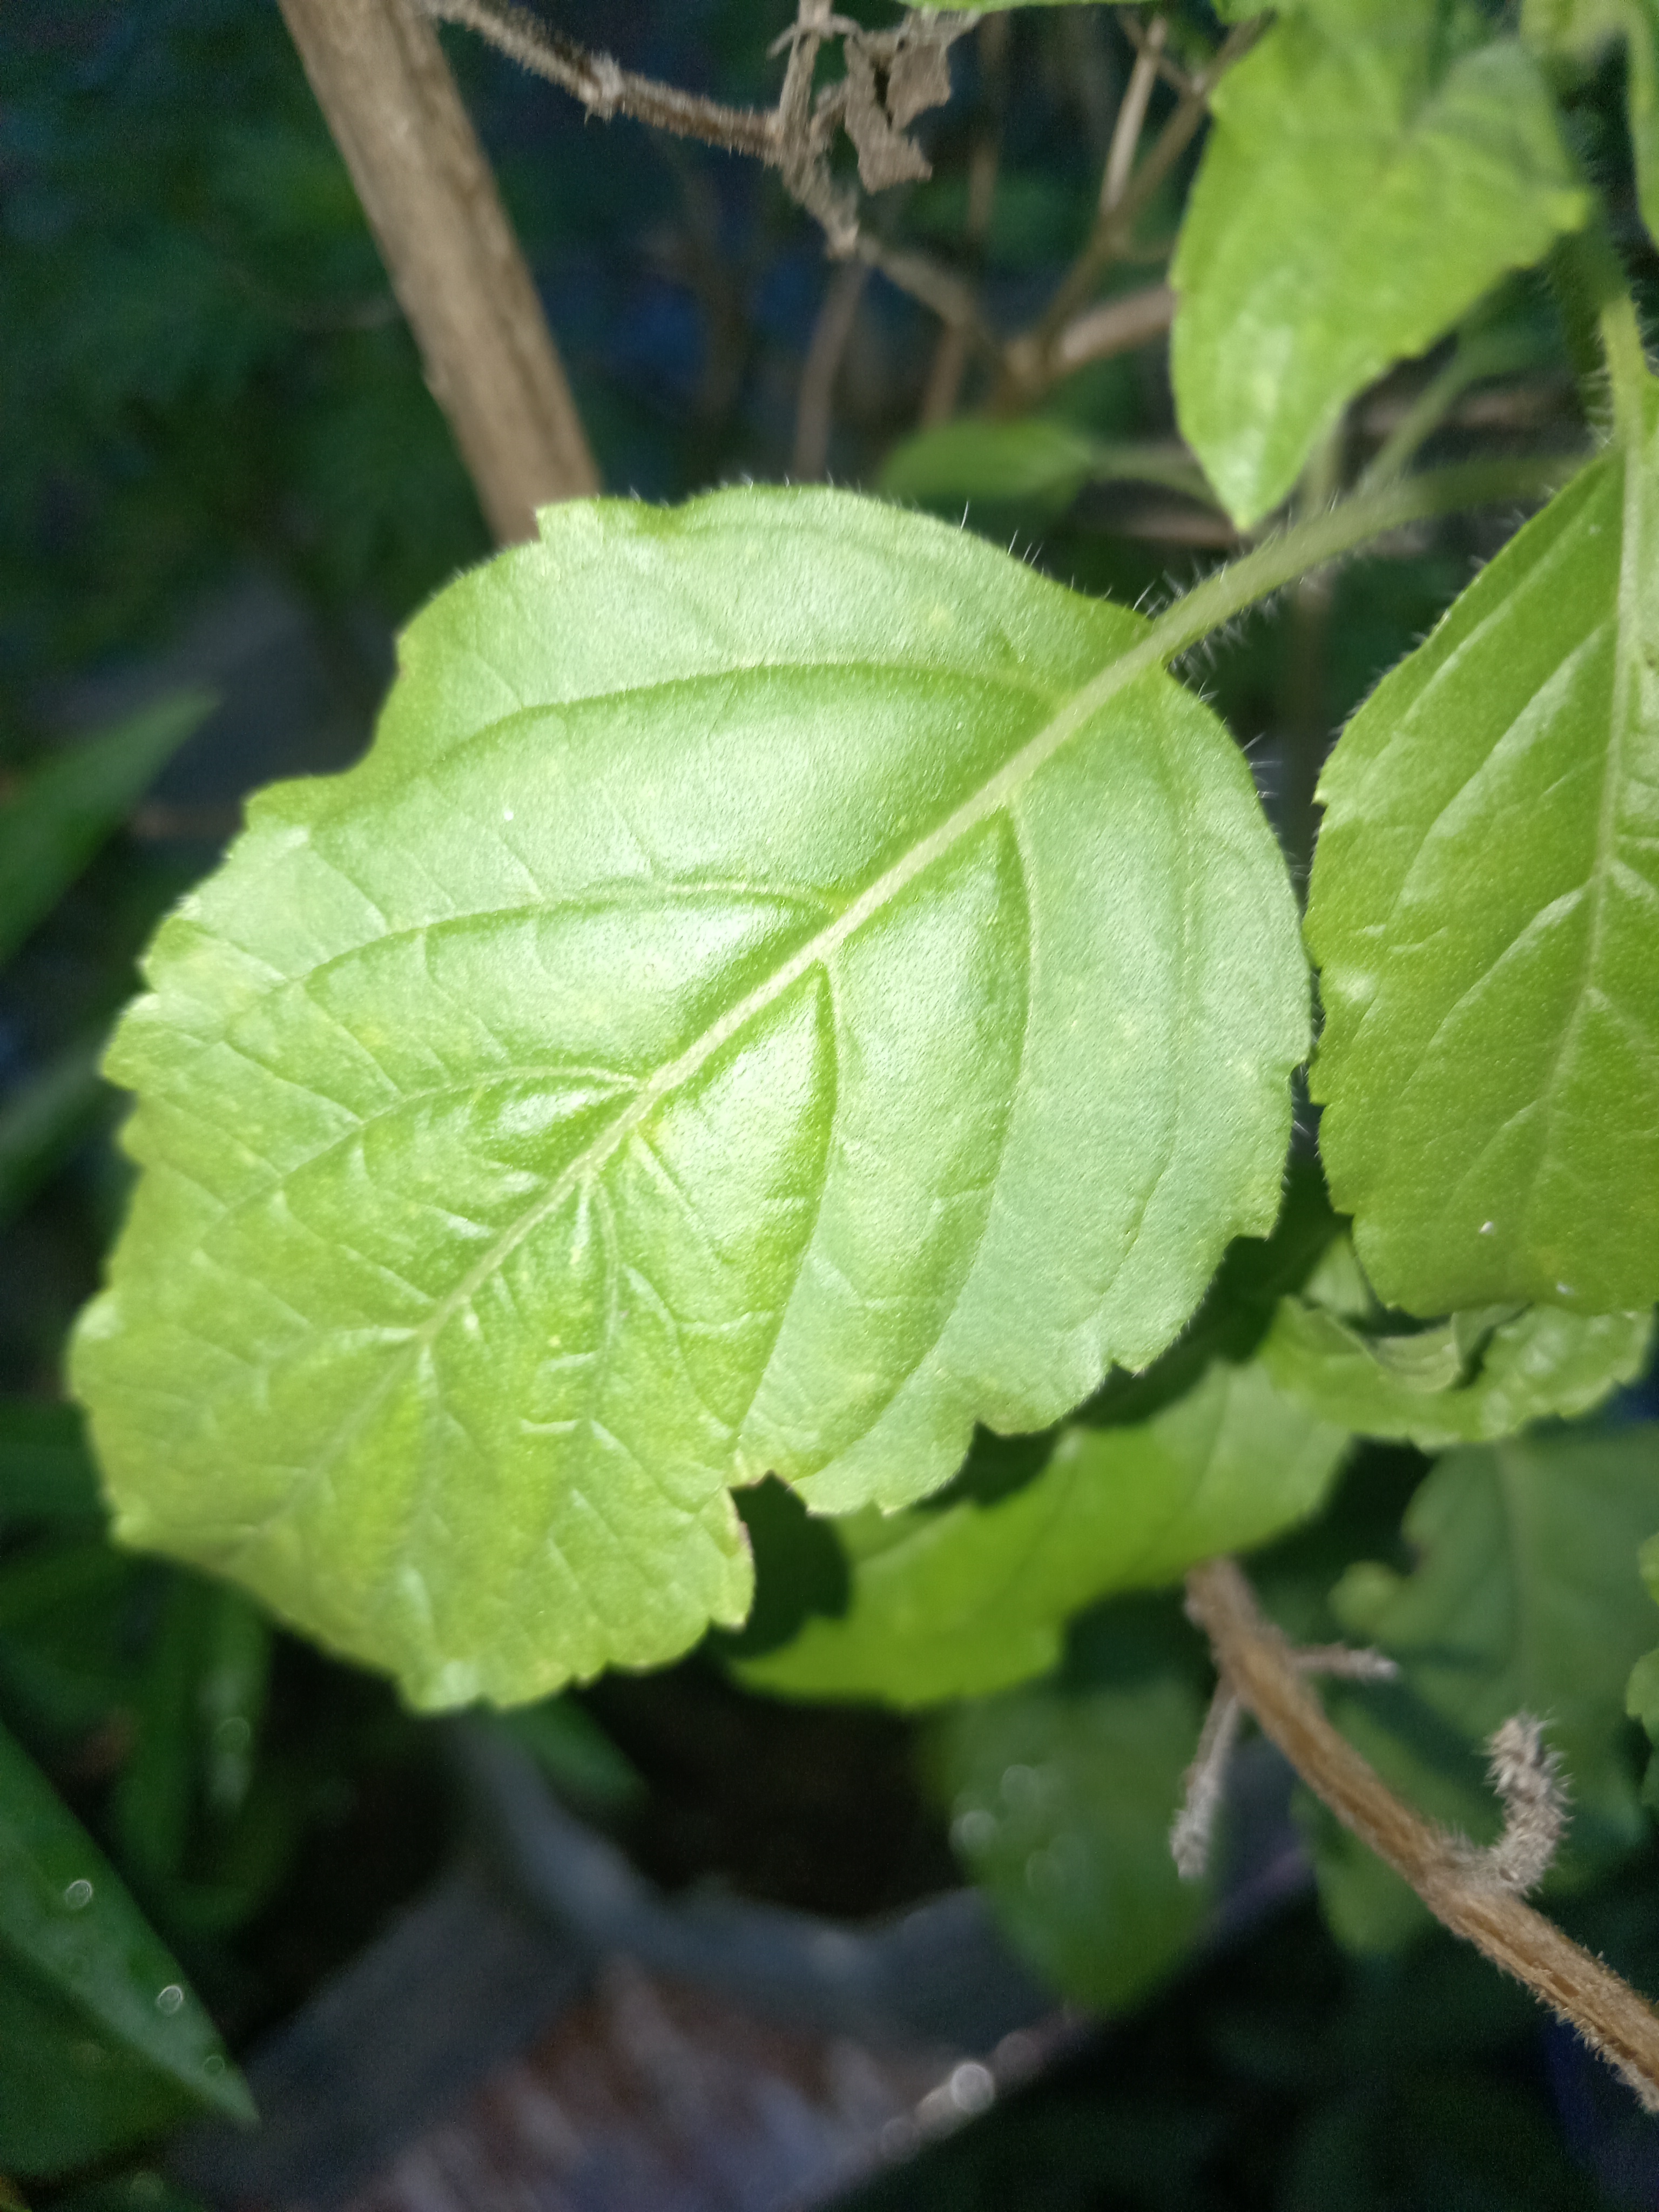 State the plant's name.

tulshi
